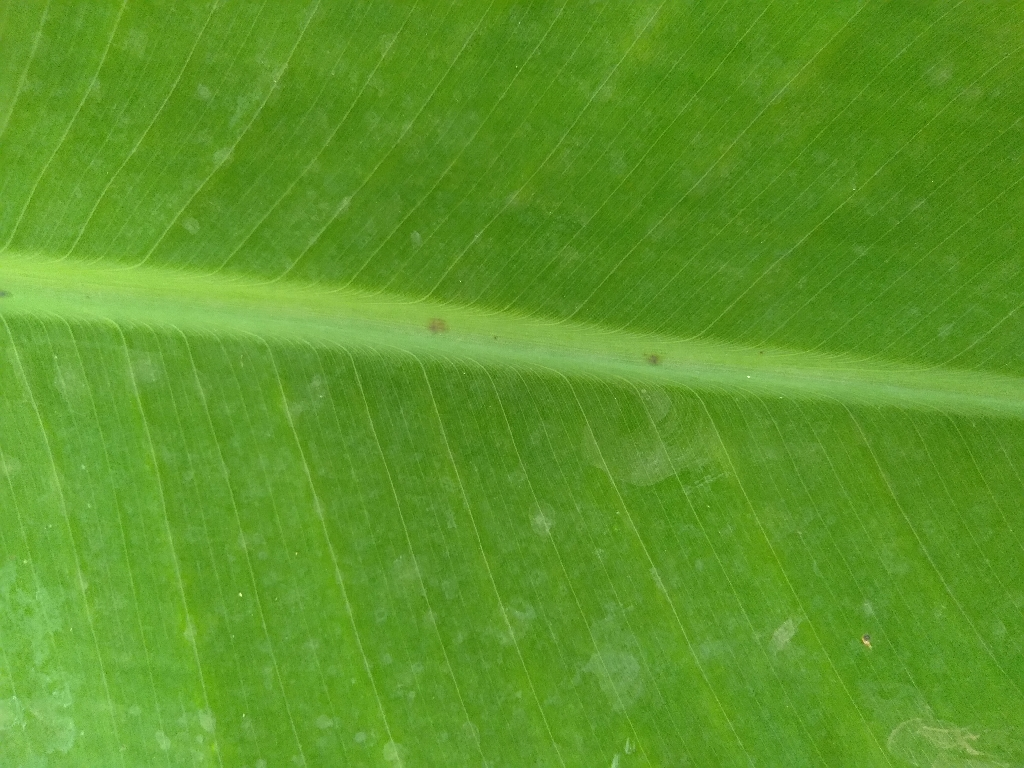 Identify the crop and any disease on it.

banana, healthy
